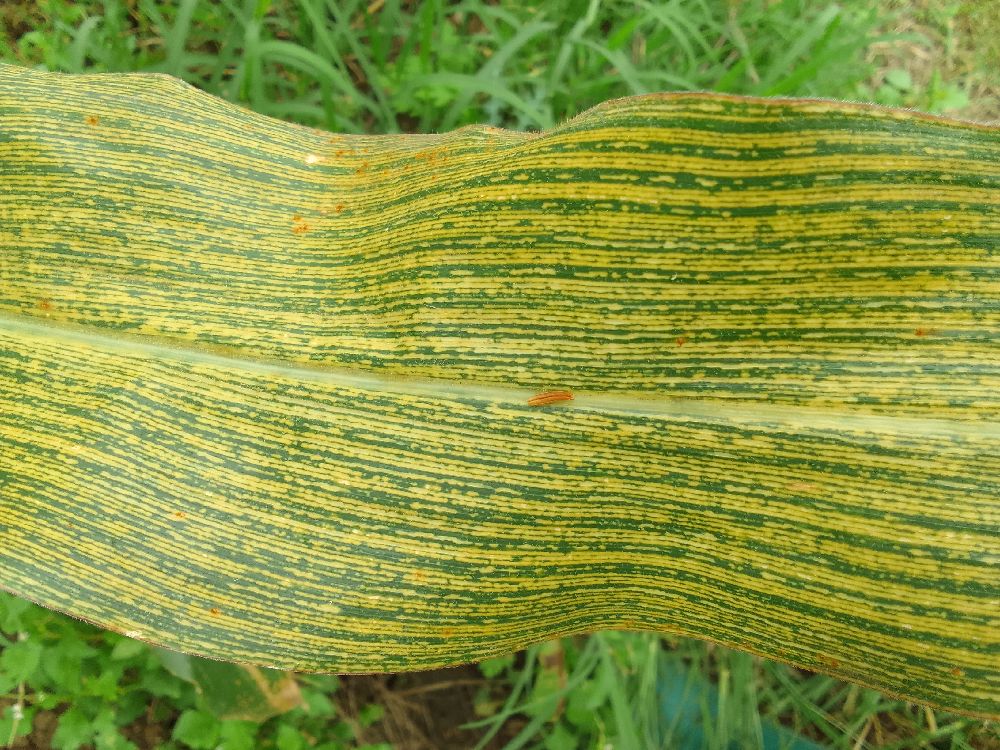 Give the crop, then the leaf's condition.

maize, maize streak virus
